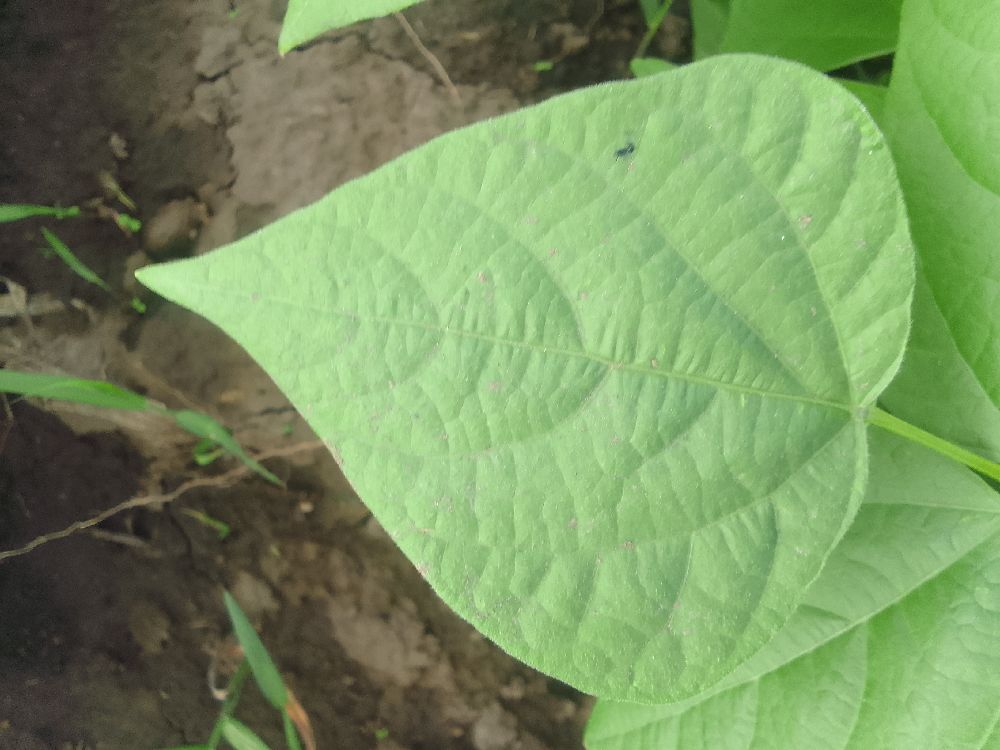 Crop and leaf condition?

common bean, healthy
